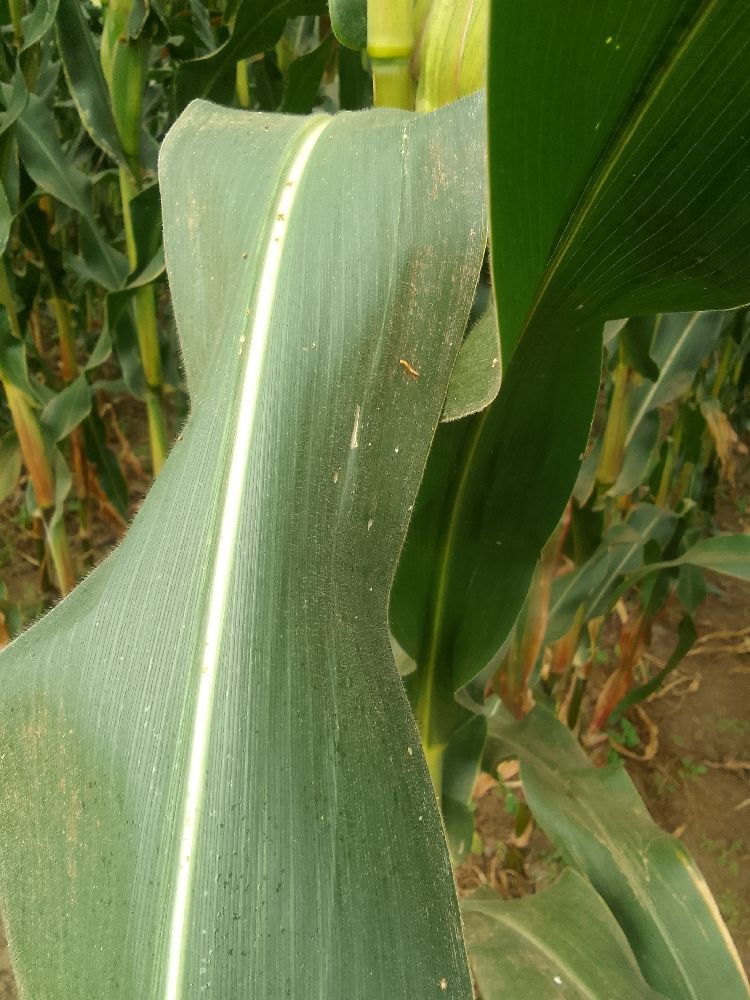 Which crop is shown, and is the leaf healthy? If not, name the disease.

maize, healthy
